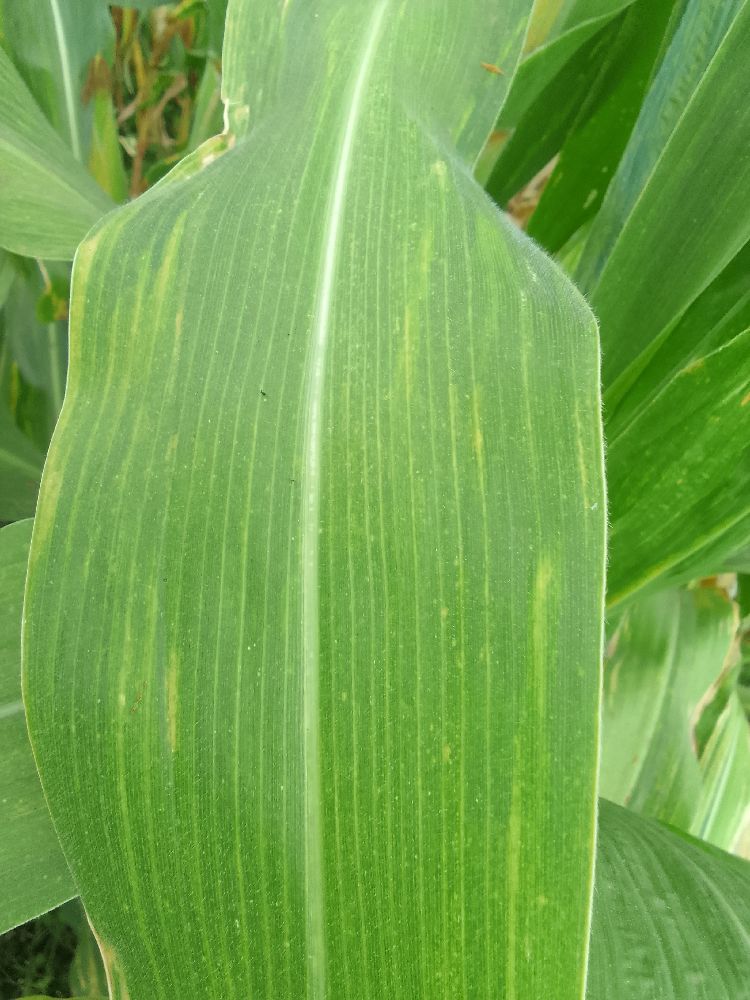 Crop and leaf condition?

maize, maize lethal necrosis
